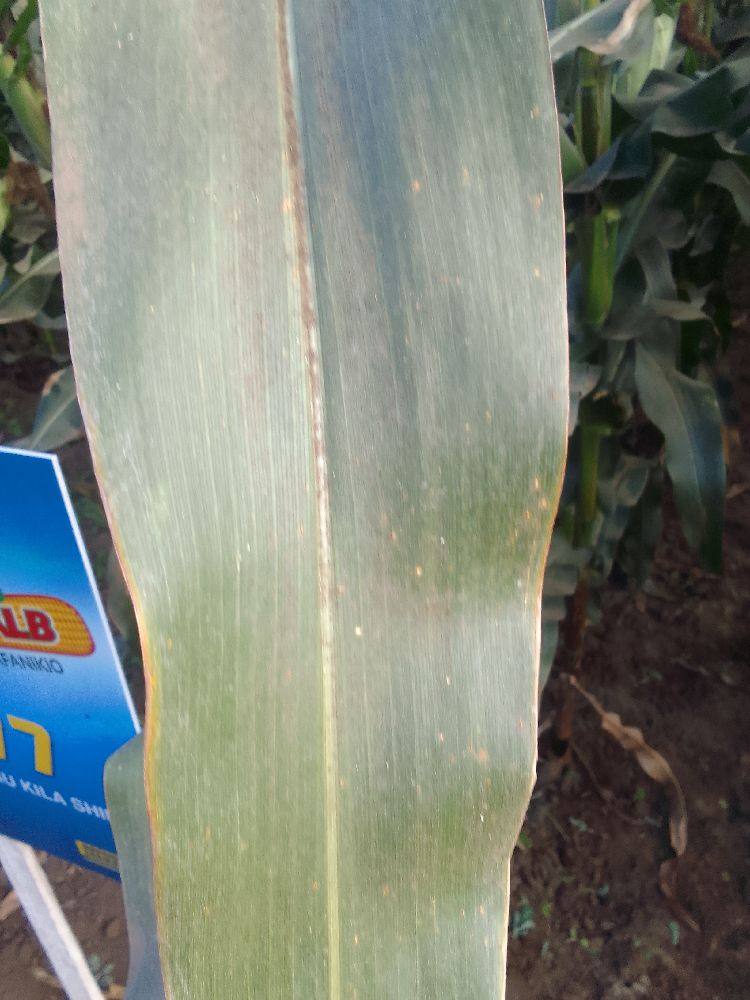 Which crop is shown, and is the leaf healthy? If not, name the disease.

maize, healthy
